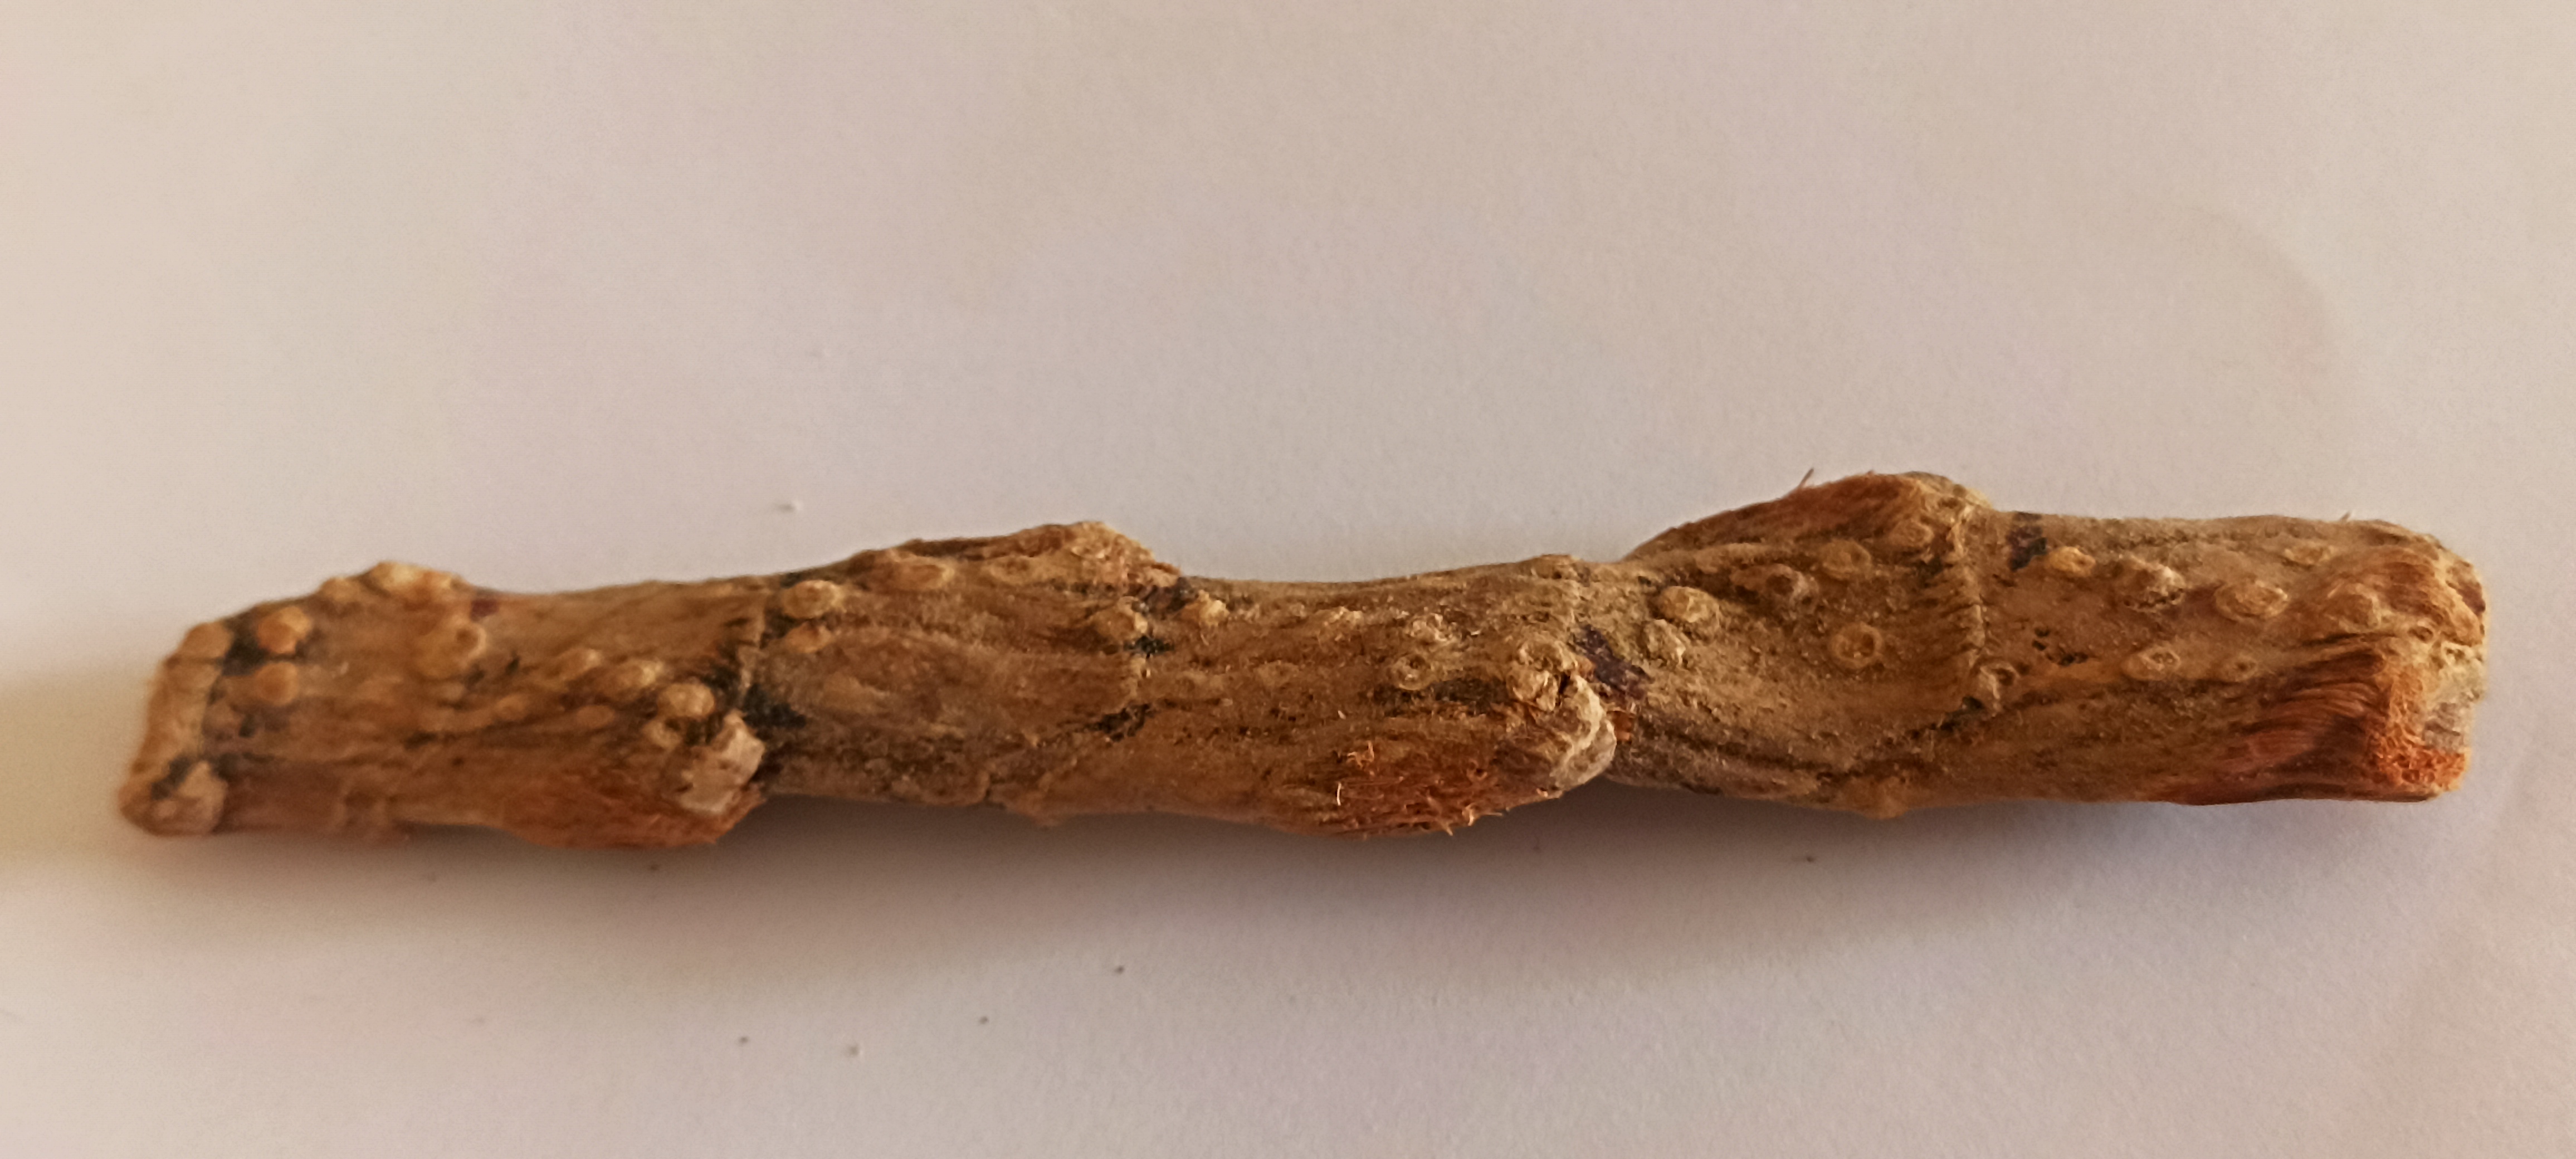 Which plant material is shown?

vekhand
